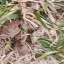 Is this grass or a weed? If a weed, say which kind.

grass
